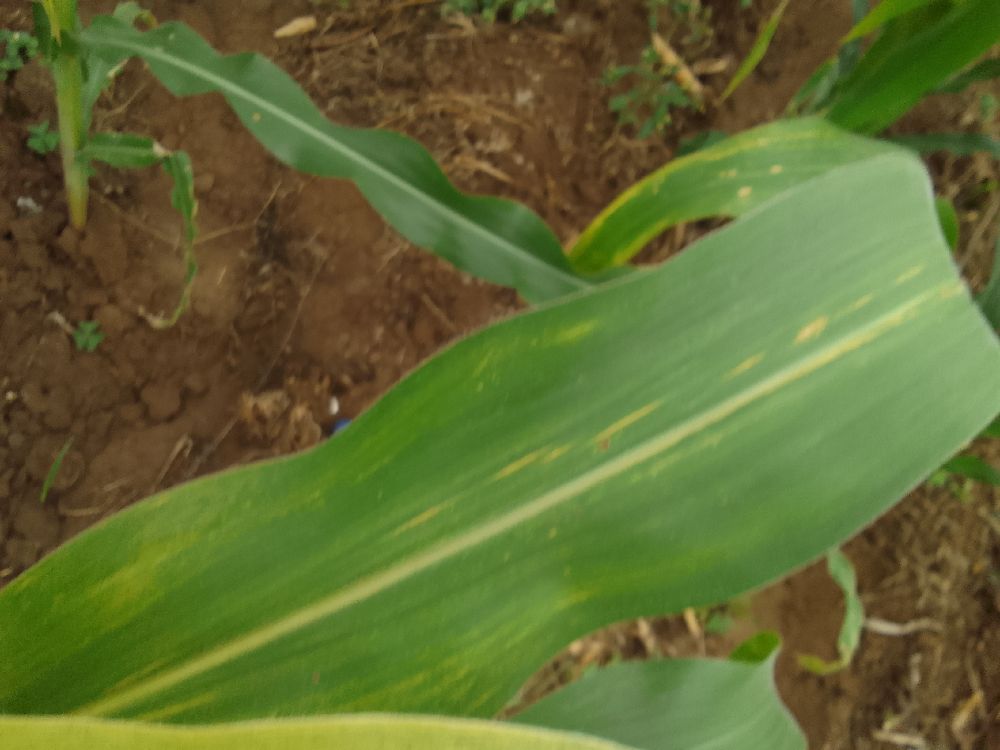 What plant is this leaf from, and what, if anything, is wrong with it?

maize, maize lethal necrosis
